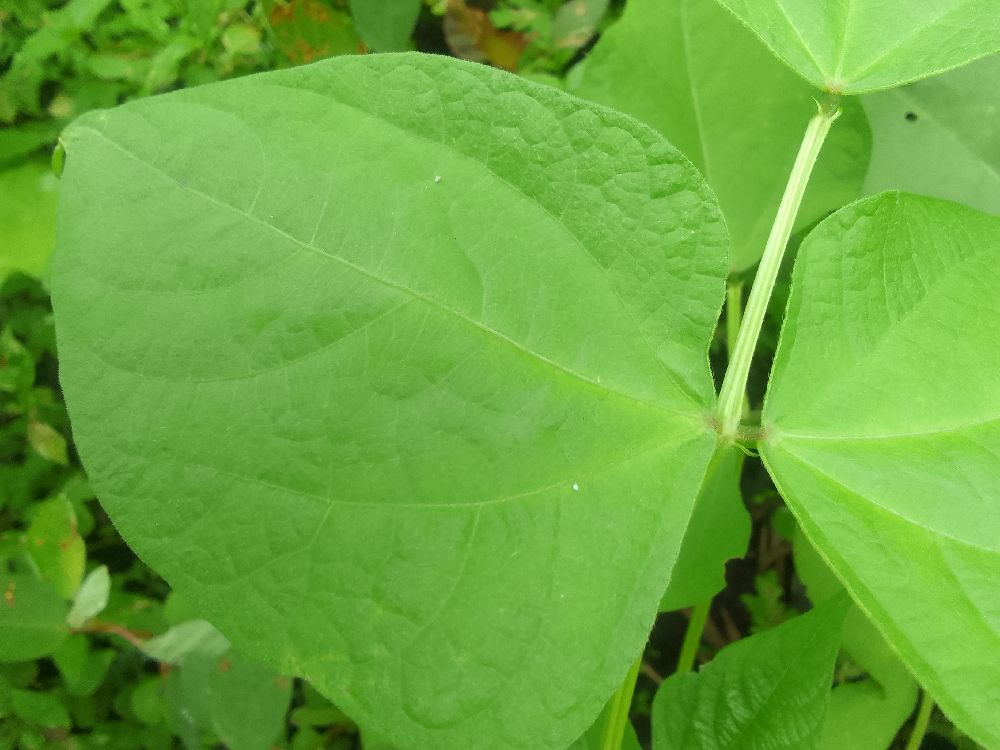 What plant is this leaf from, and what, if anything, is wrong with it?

common bean, healthy
